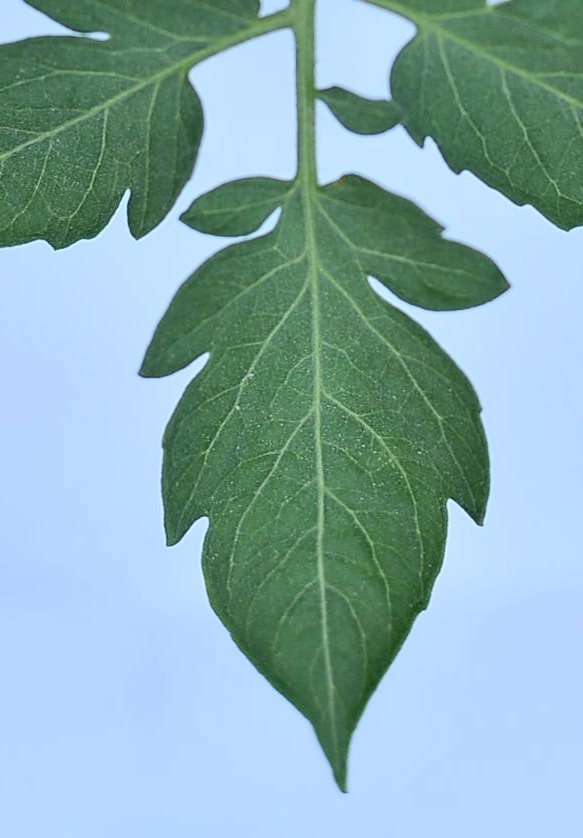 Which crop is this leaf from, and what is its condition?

tomato, healthy
